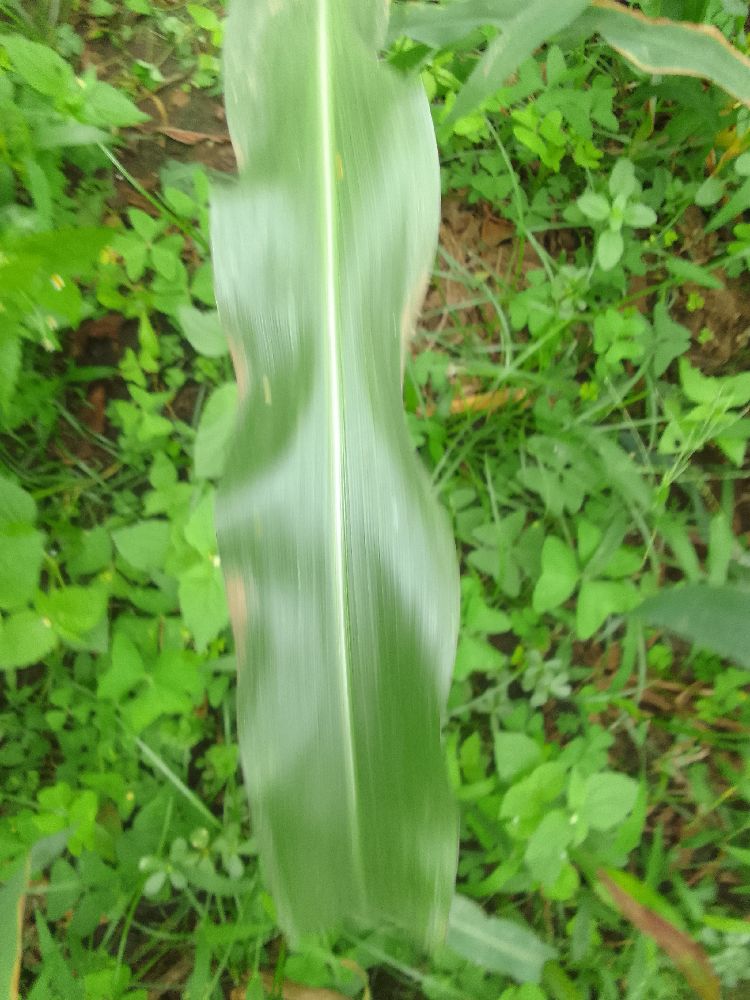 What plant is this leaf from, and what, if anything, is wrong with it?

maize, healthy
